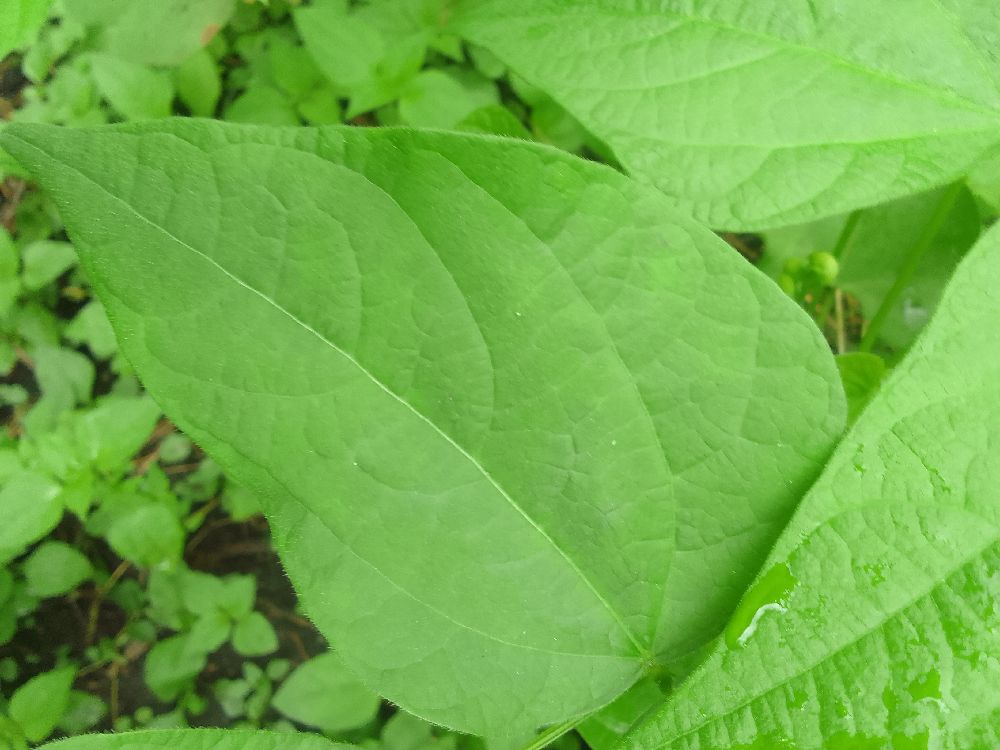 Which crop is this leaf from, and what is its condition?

common bean, healthy
